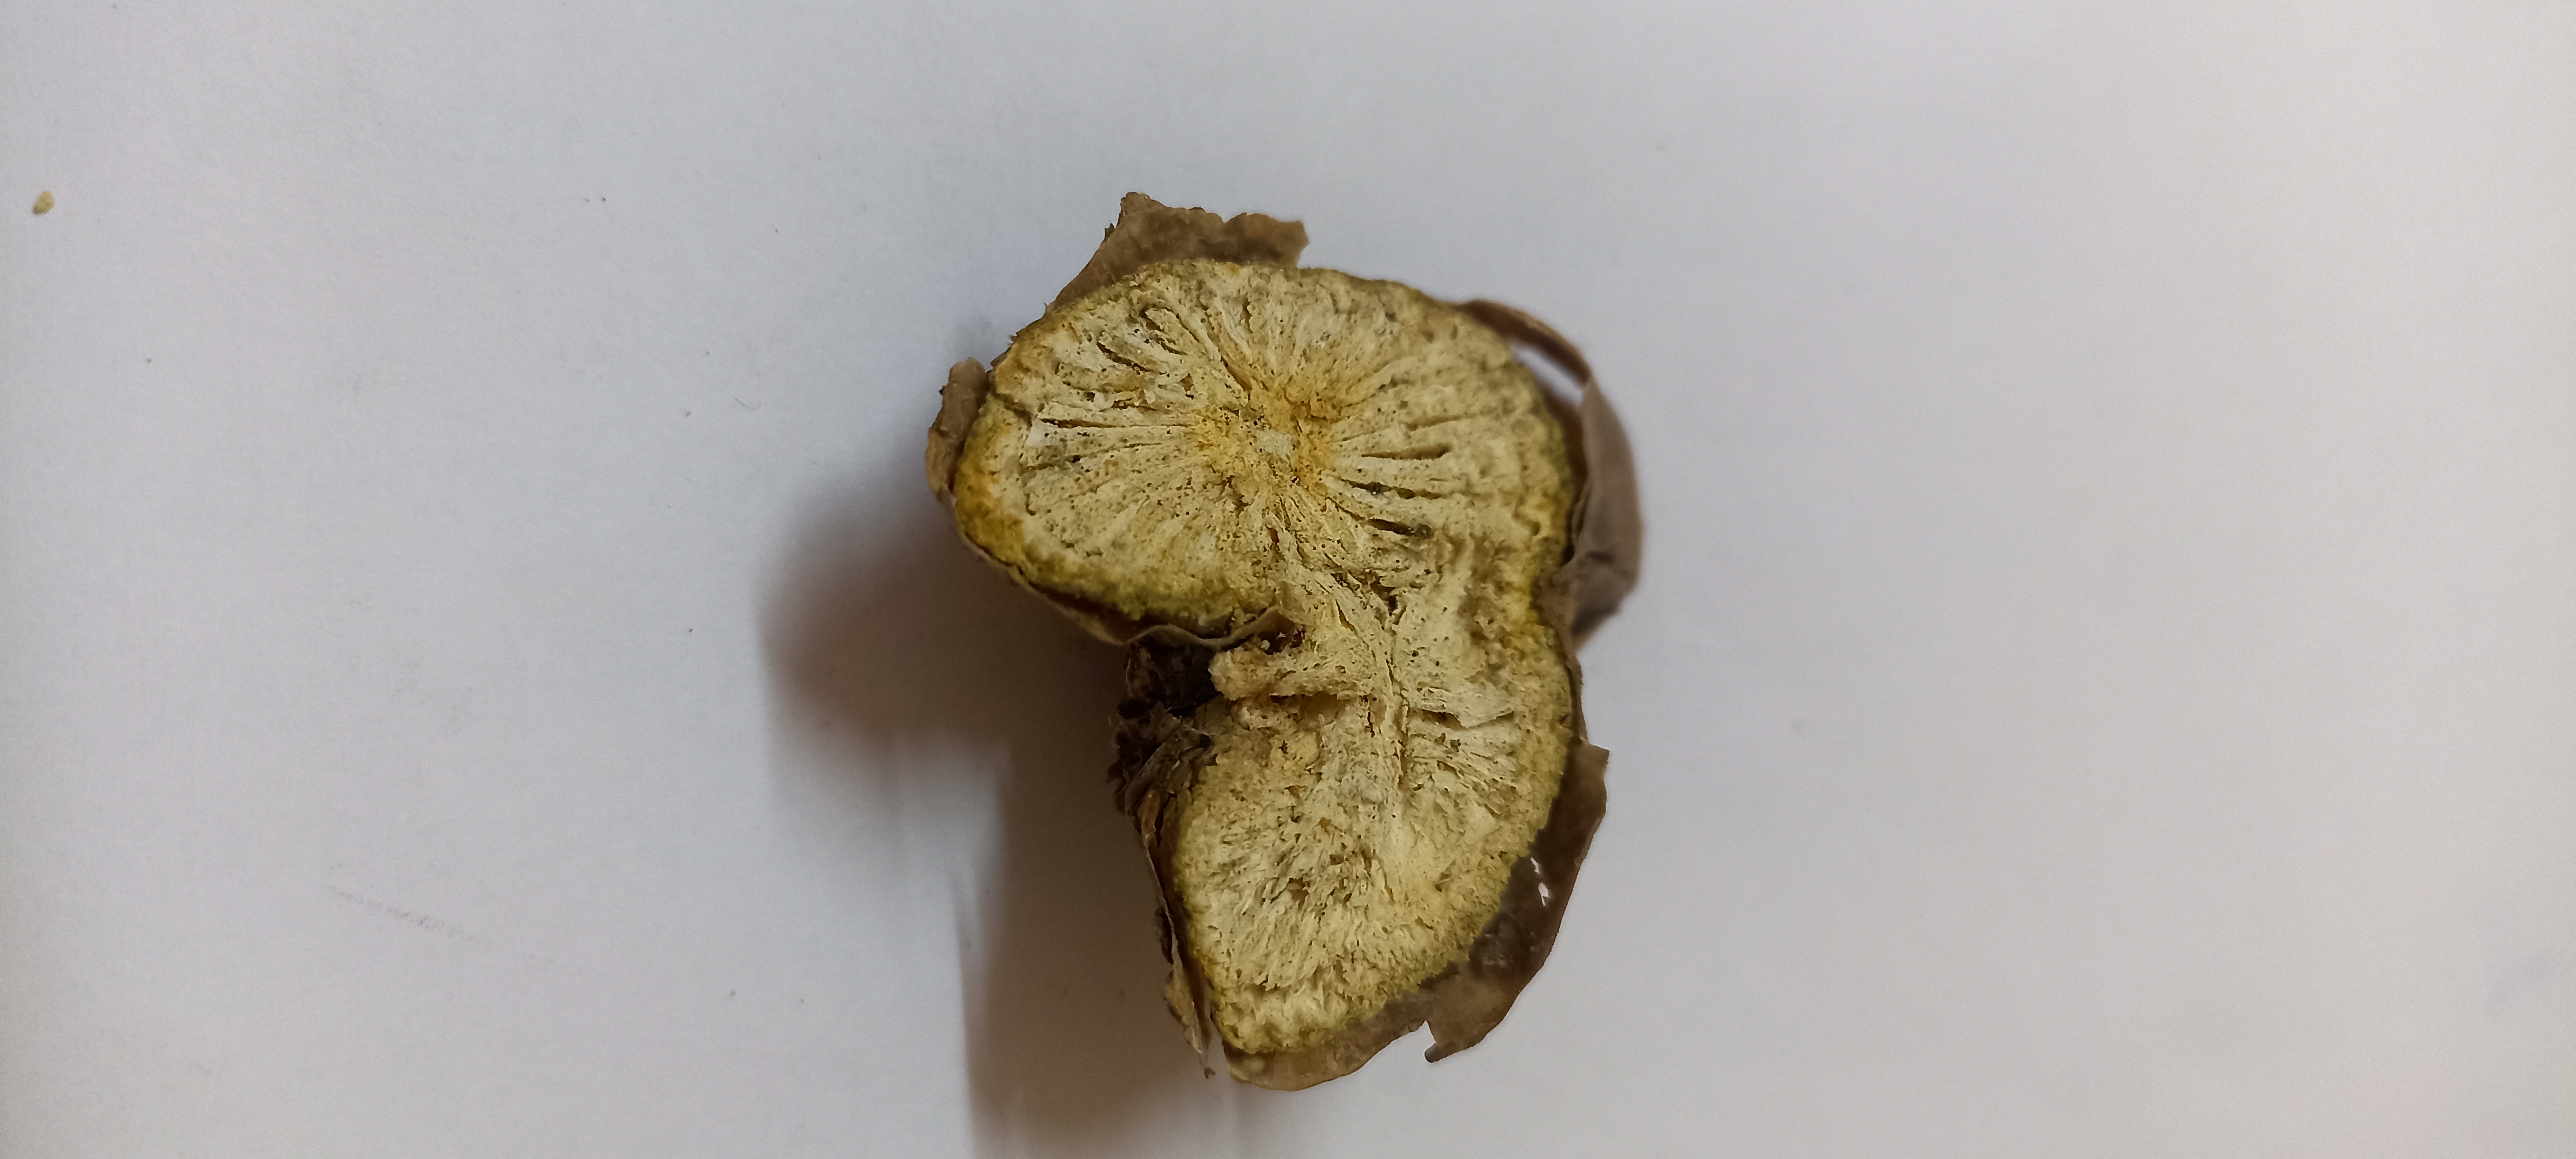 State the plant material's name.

gulvel
